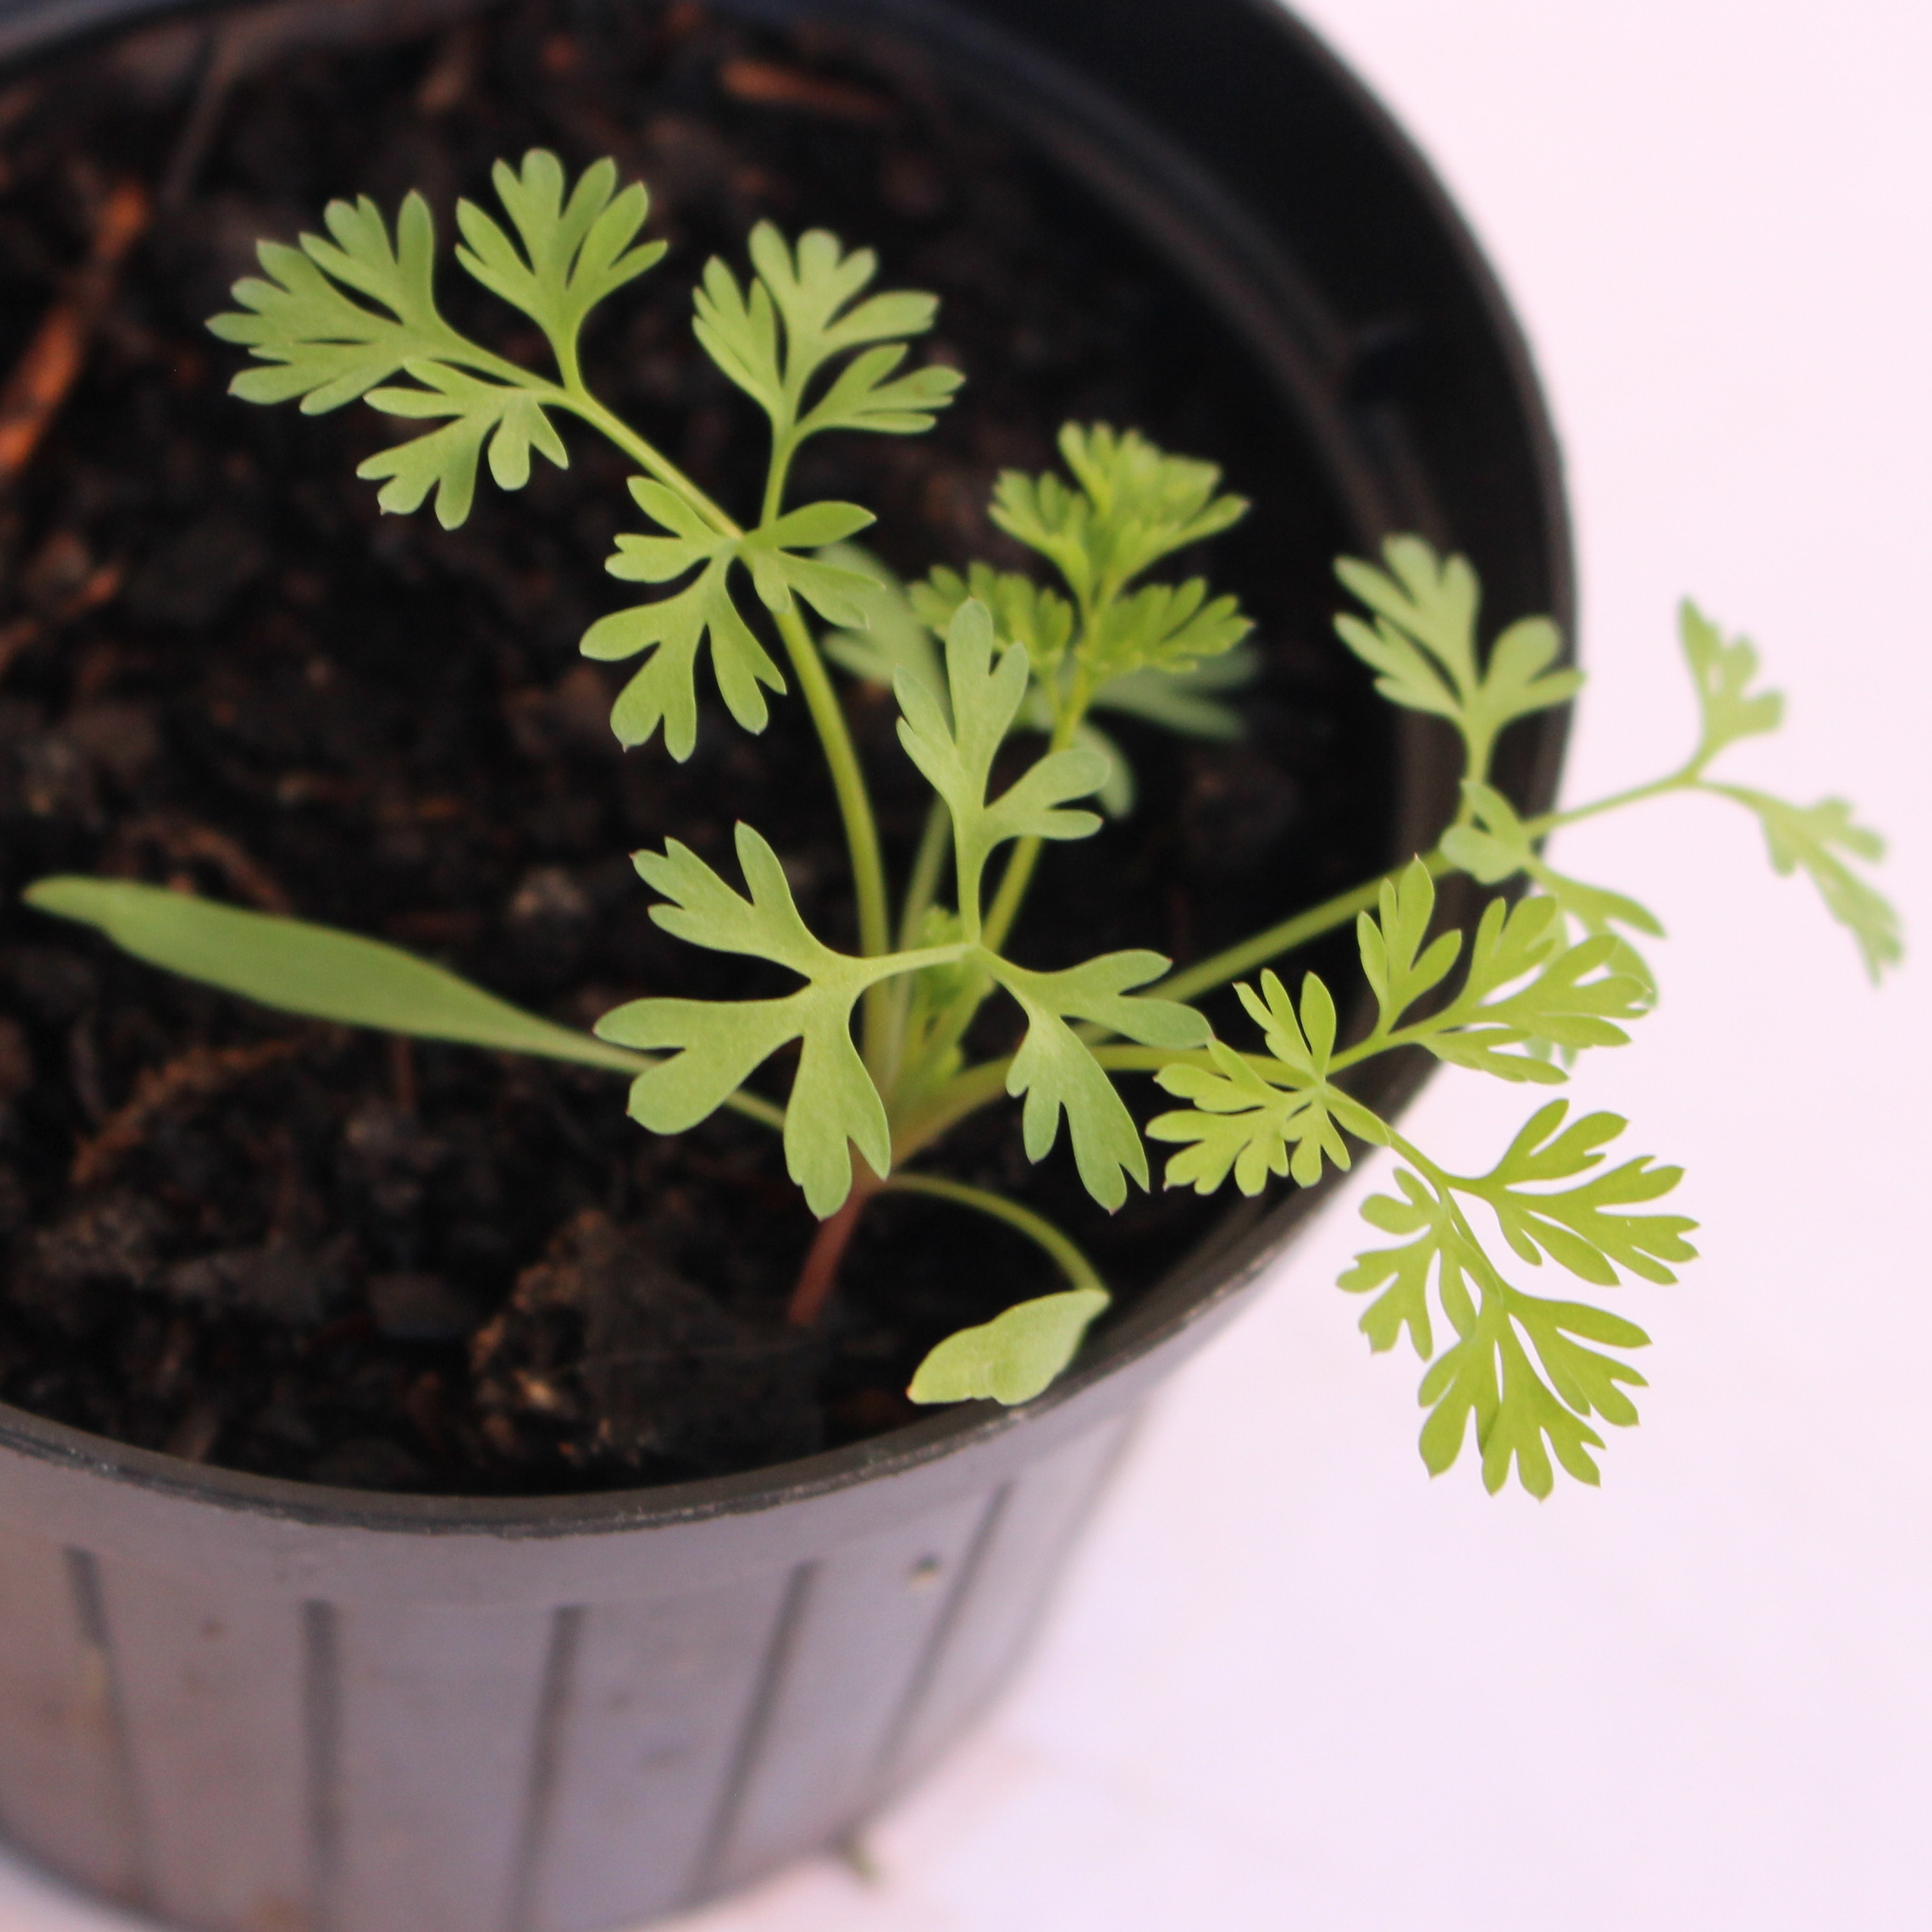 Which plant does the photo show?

Fumaria officinalis
